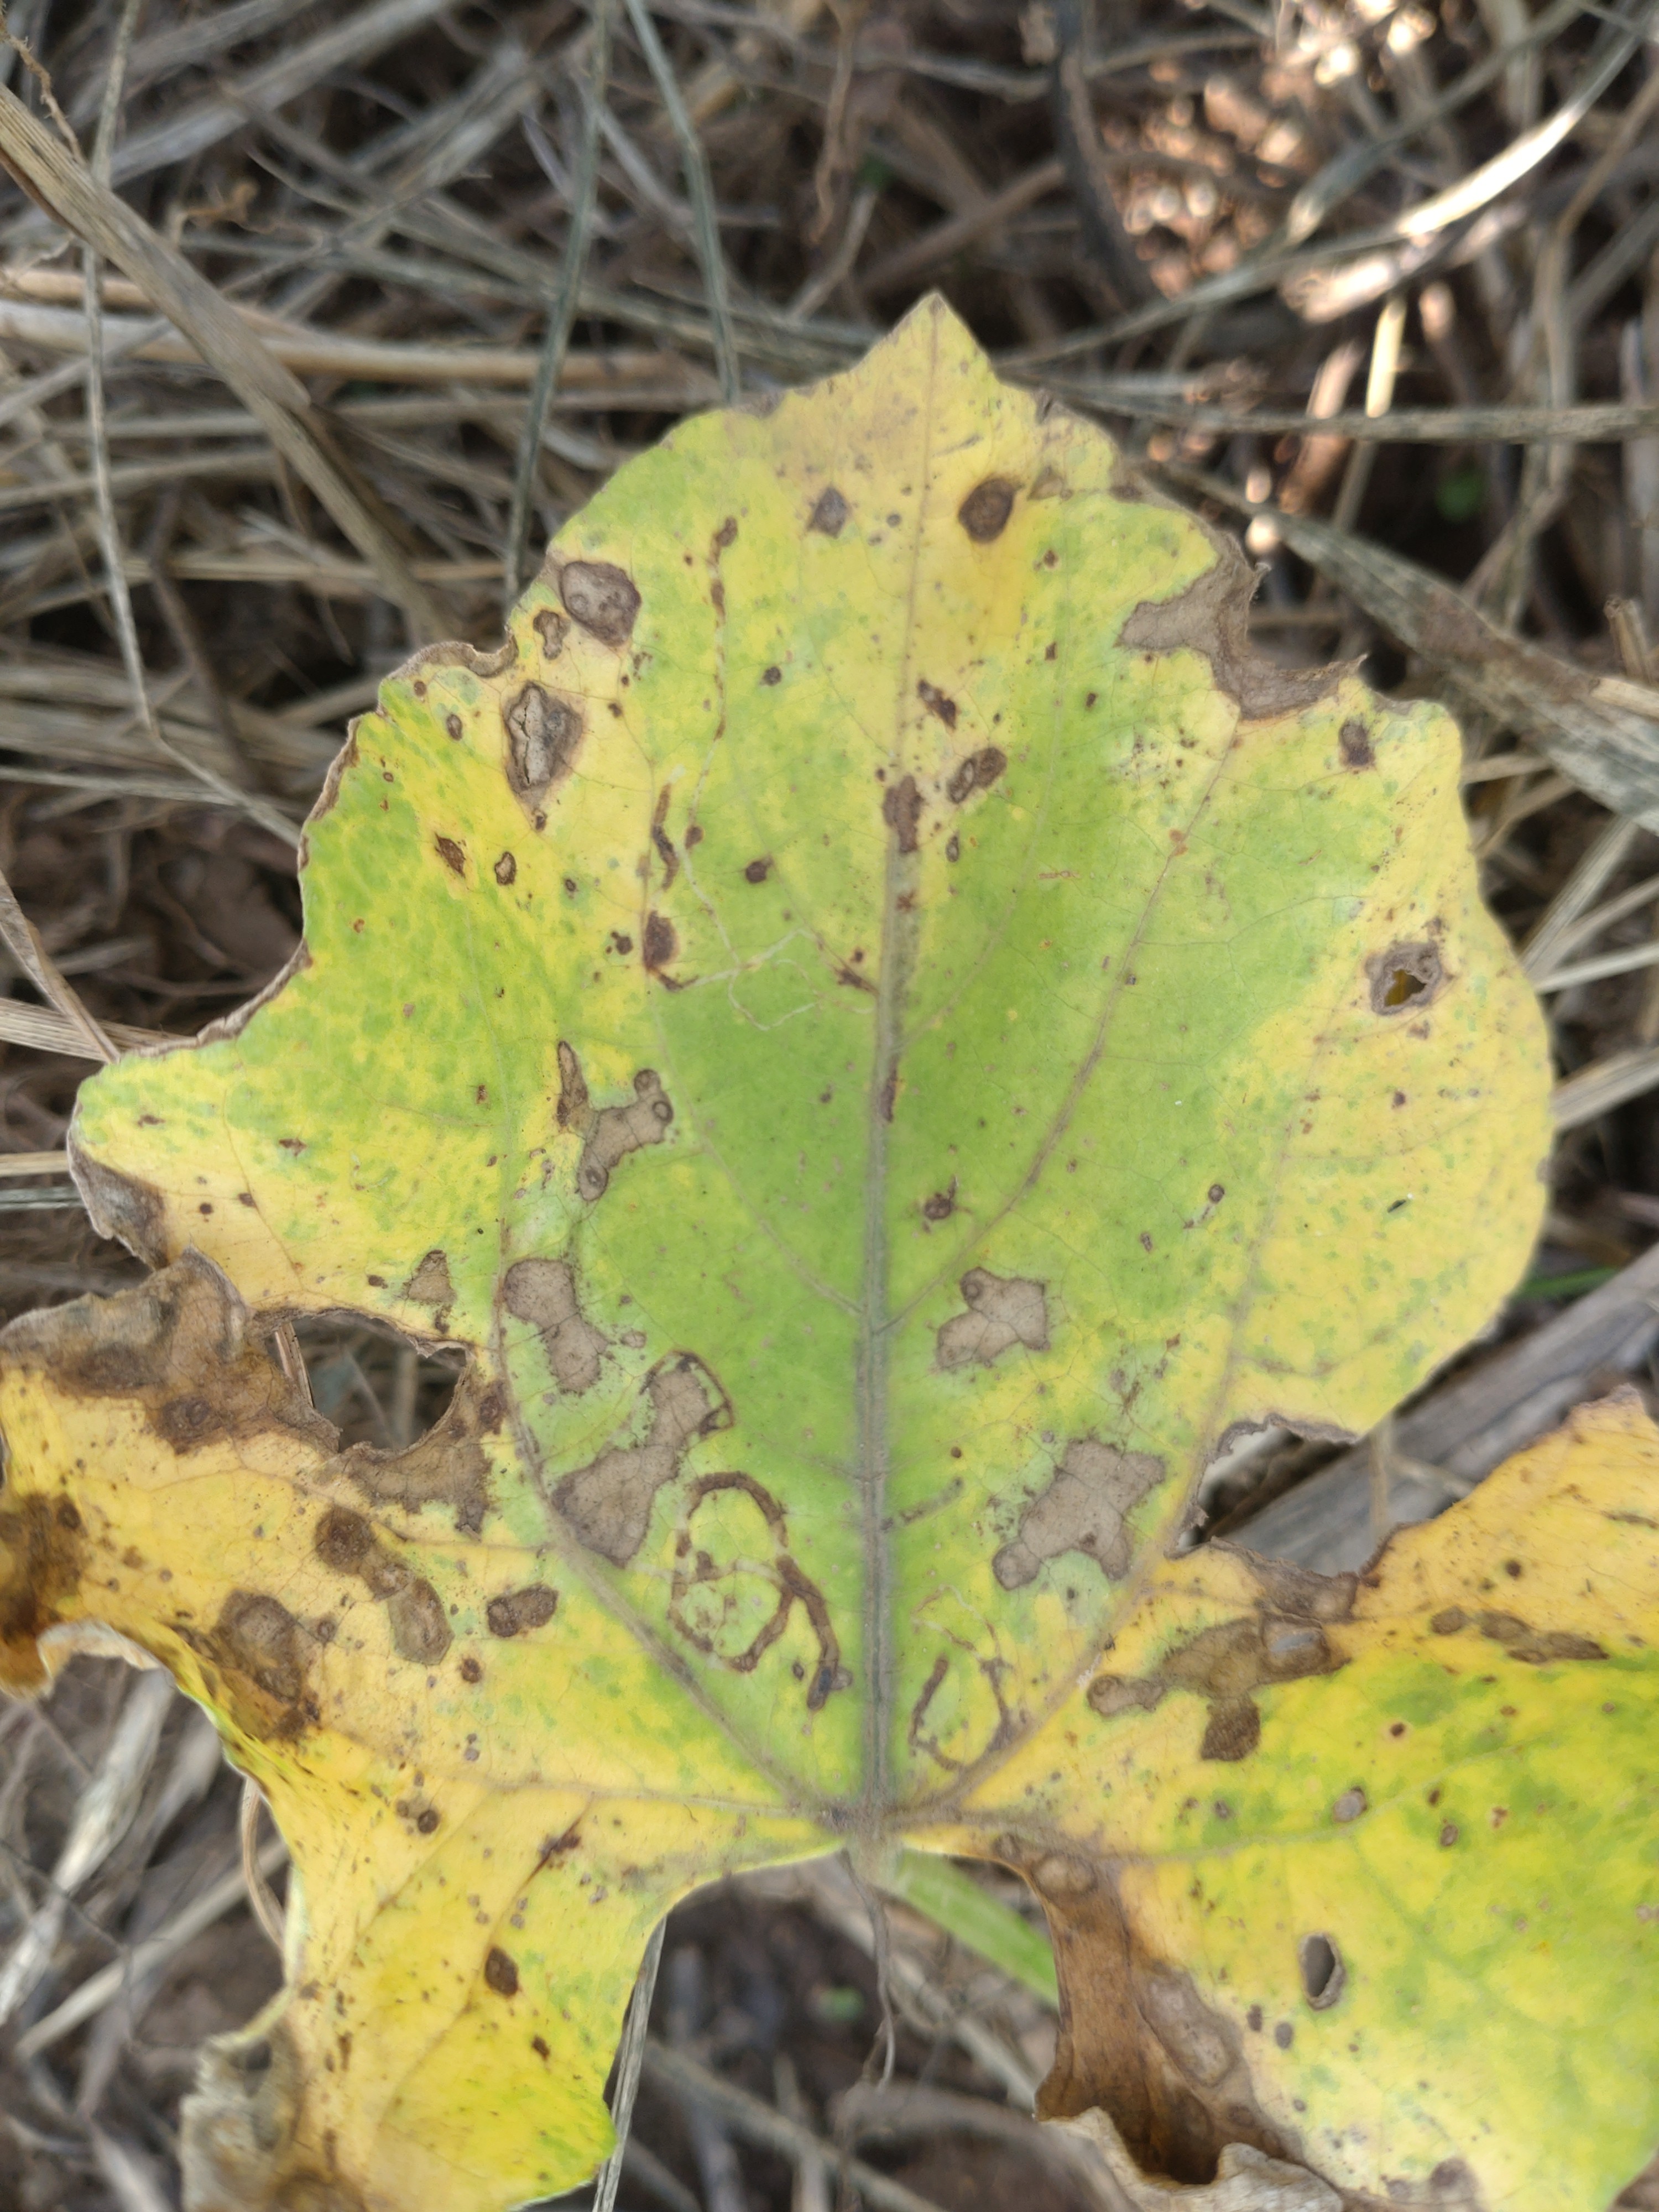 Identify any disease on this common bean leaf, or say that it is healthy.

anthracnose
